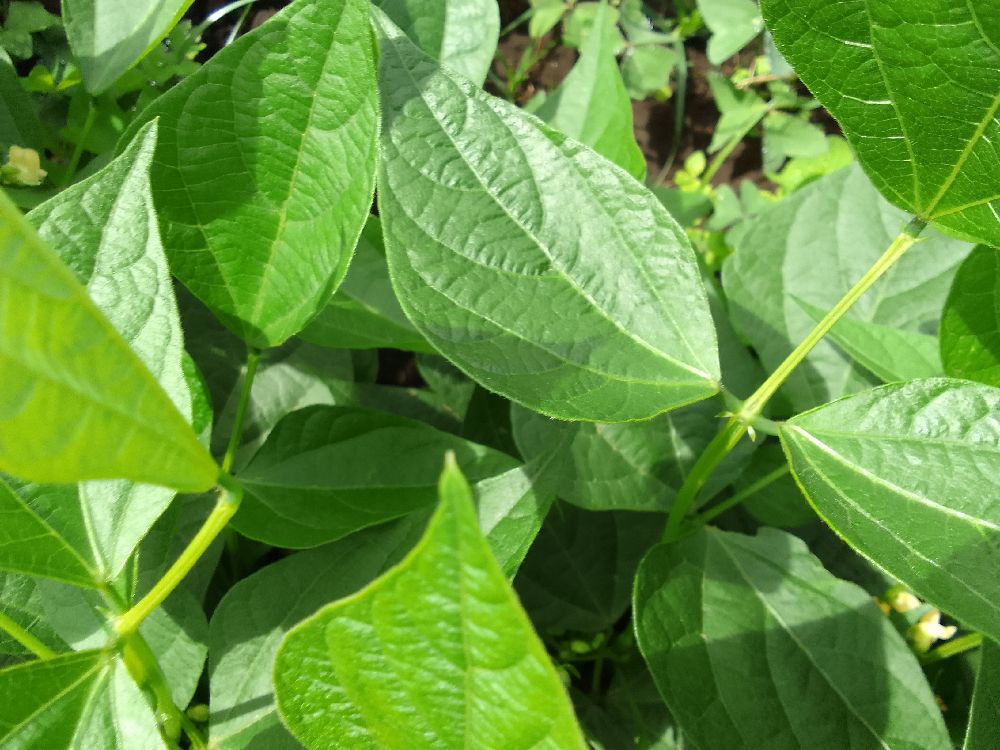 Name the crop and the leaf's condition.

common bean, healthy
